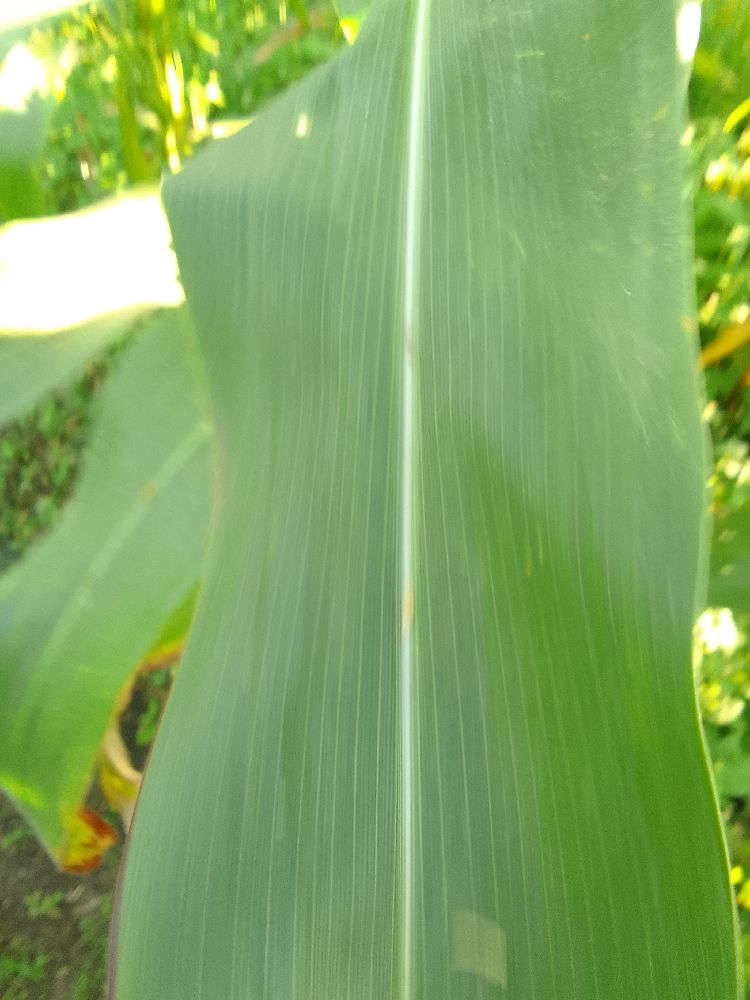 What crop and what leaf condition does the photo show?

maize, healthy
